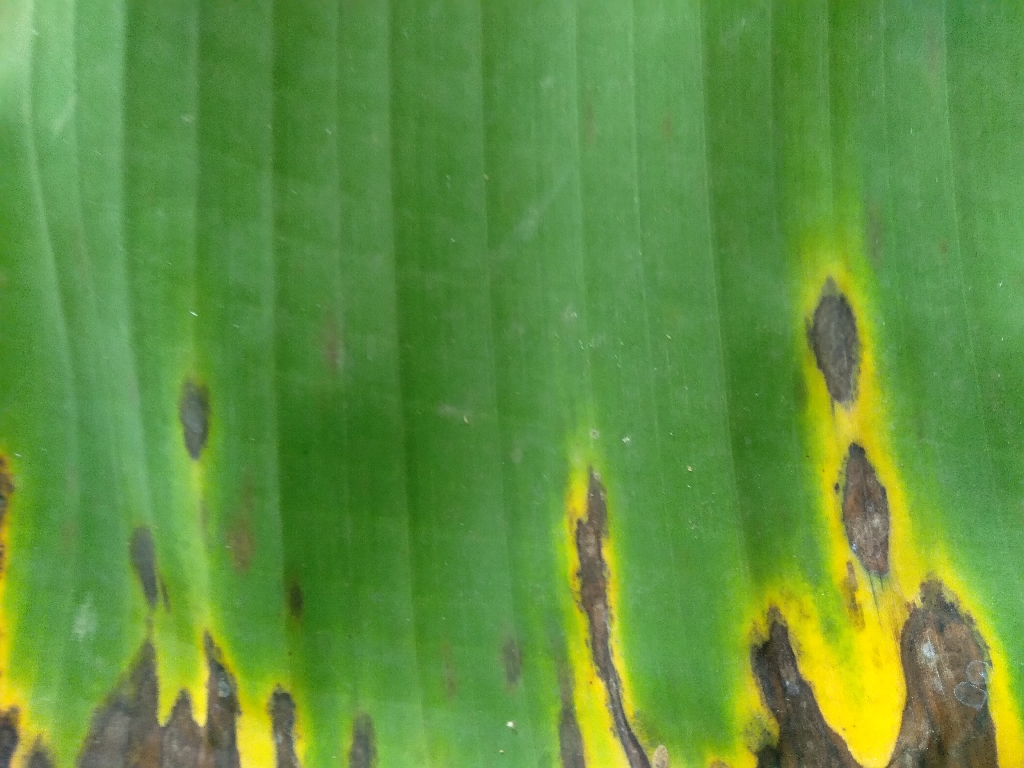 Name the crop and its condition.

banana, black sigatoka
